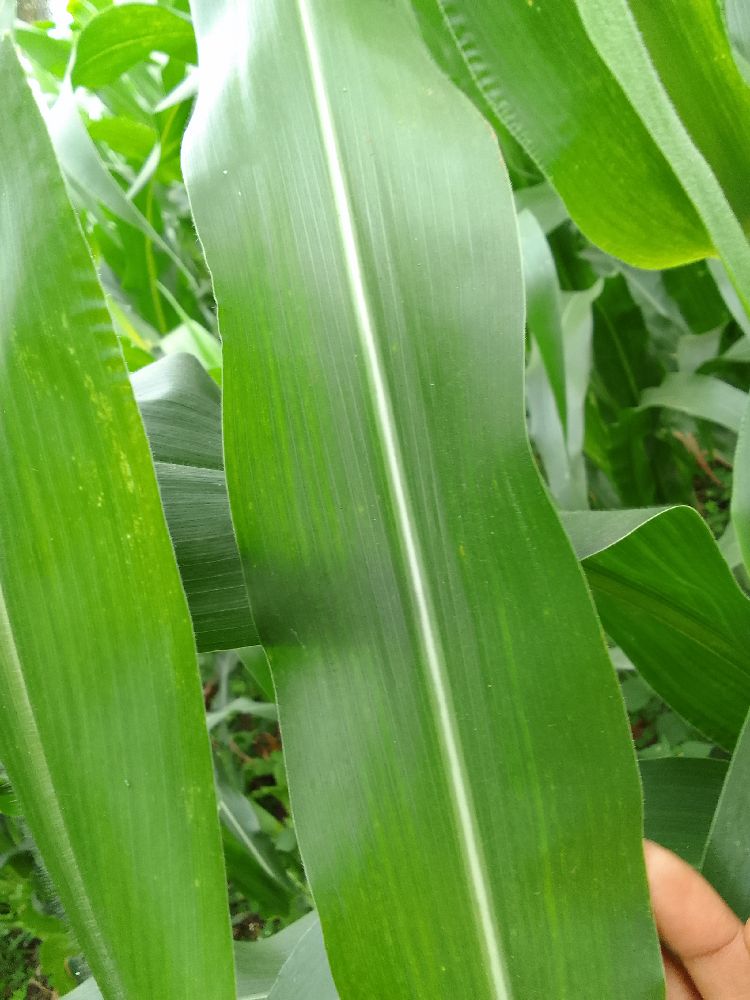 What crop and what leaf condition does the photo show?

maize, healthy
